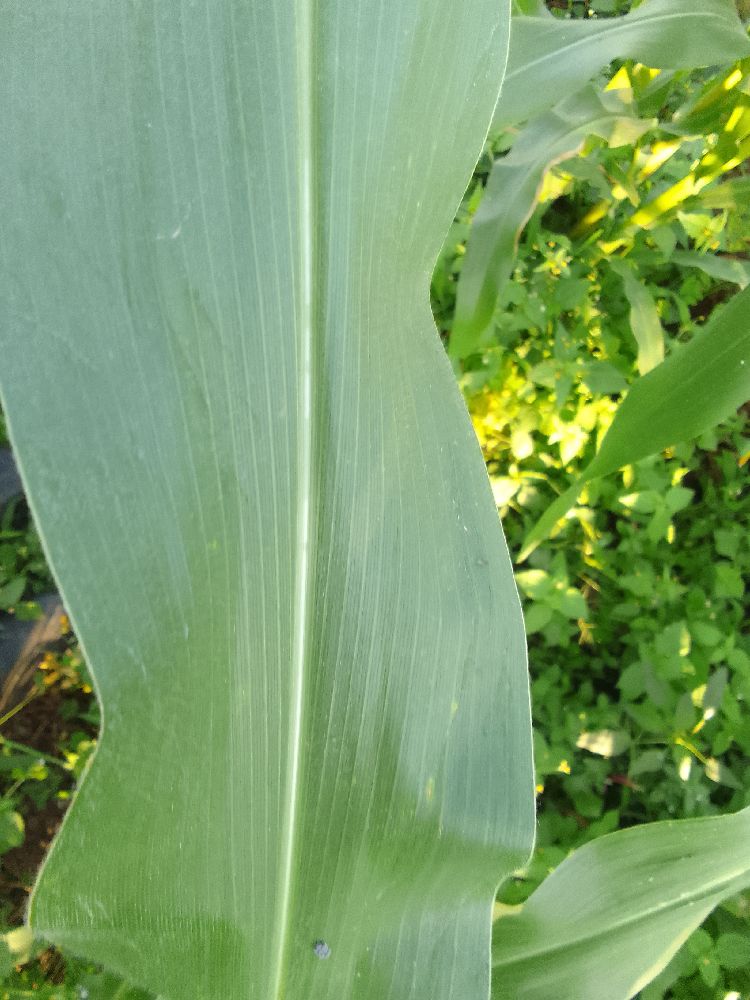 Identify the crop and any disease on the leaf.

maize, healthy
